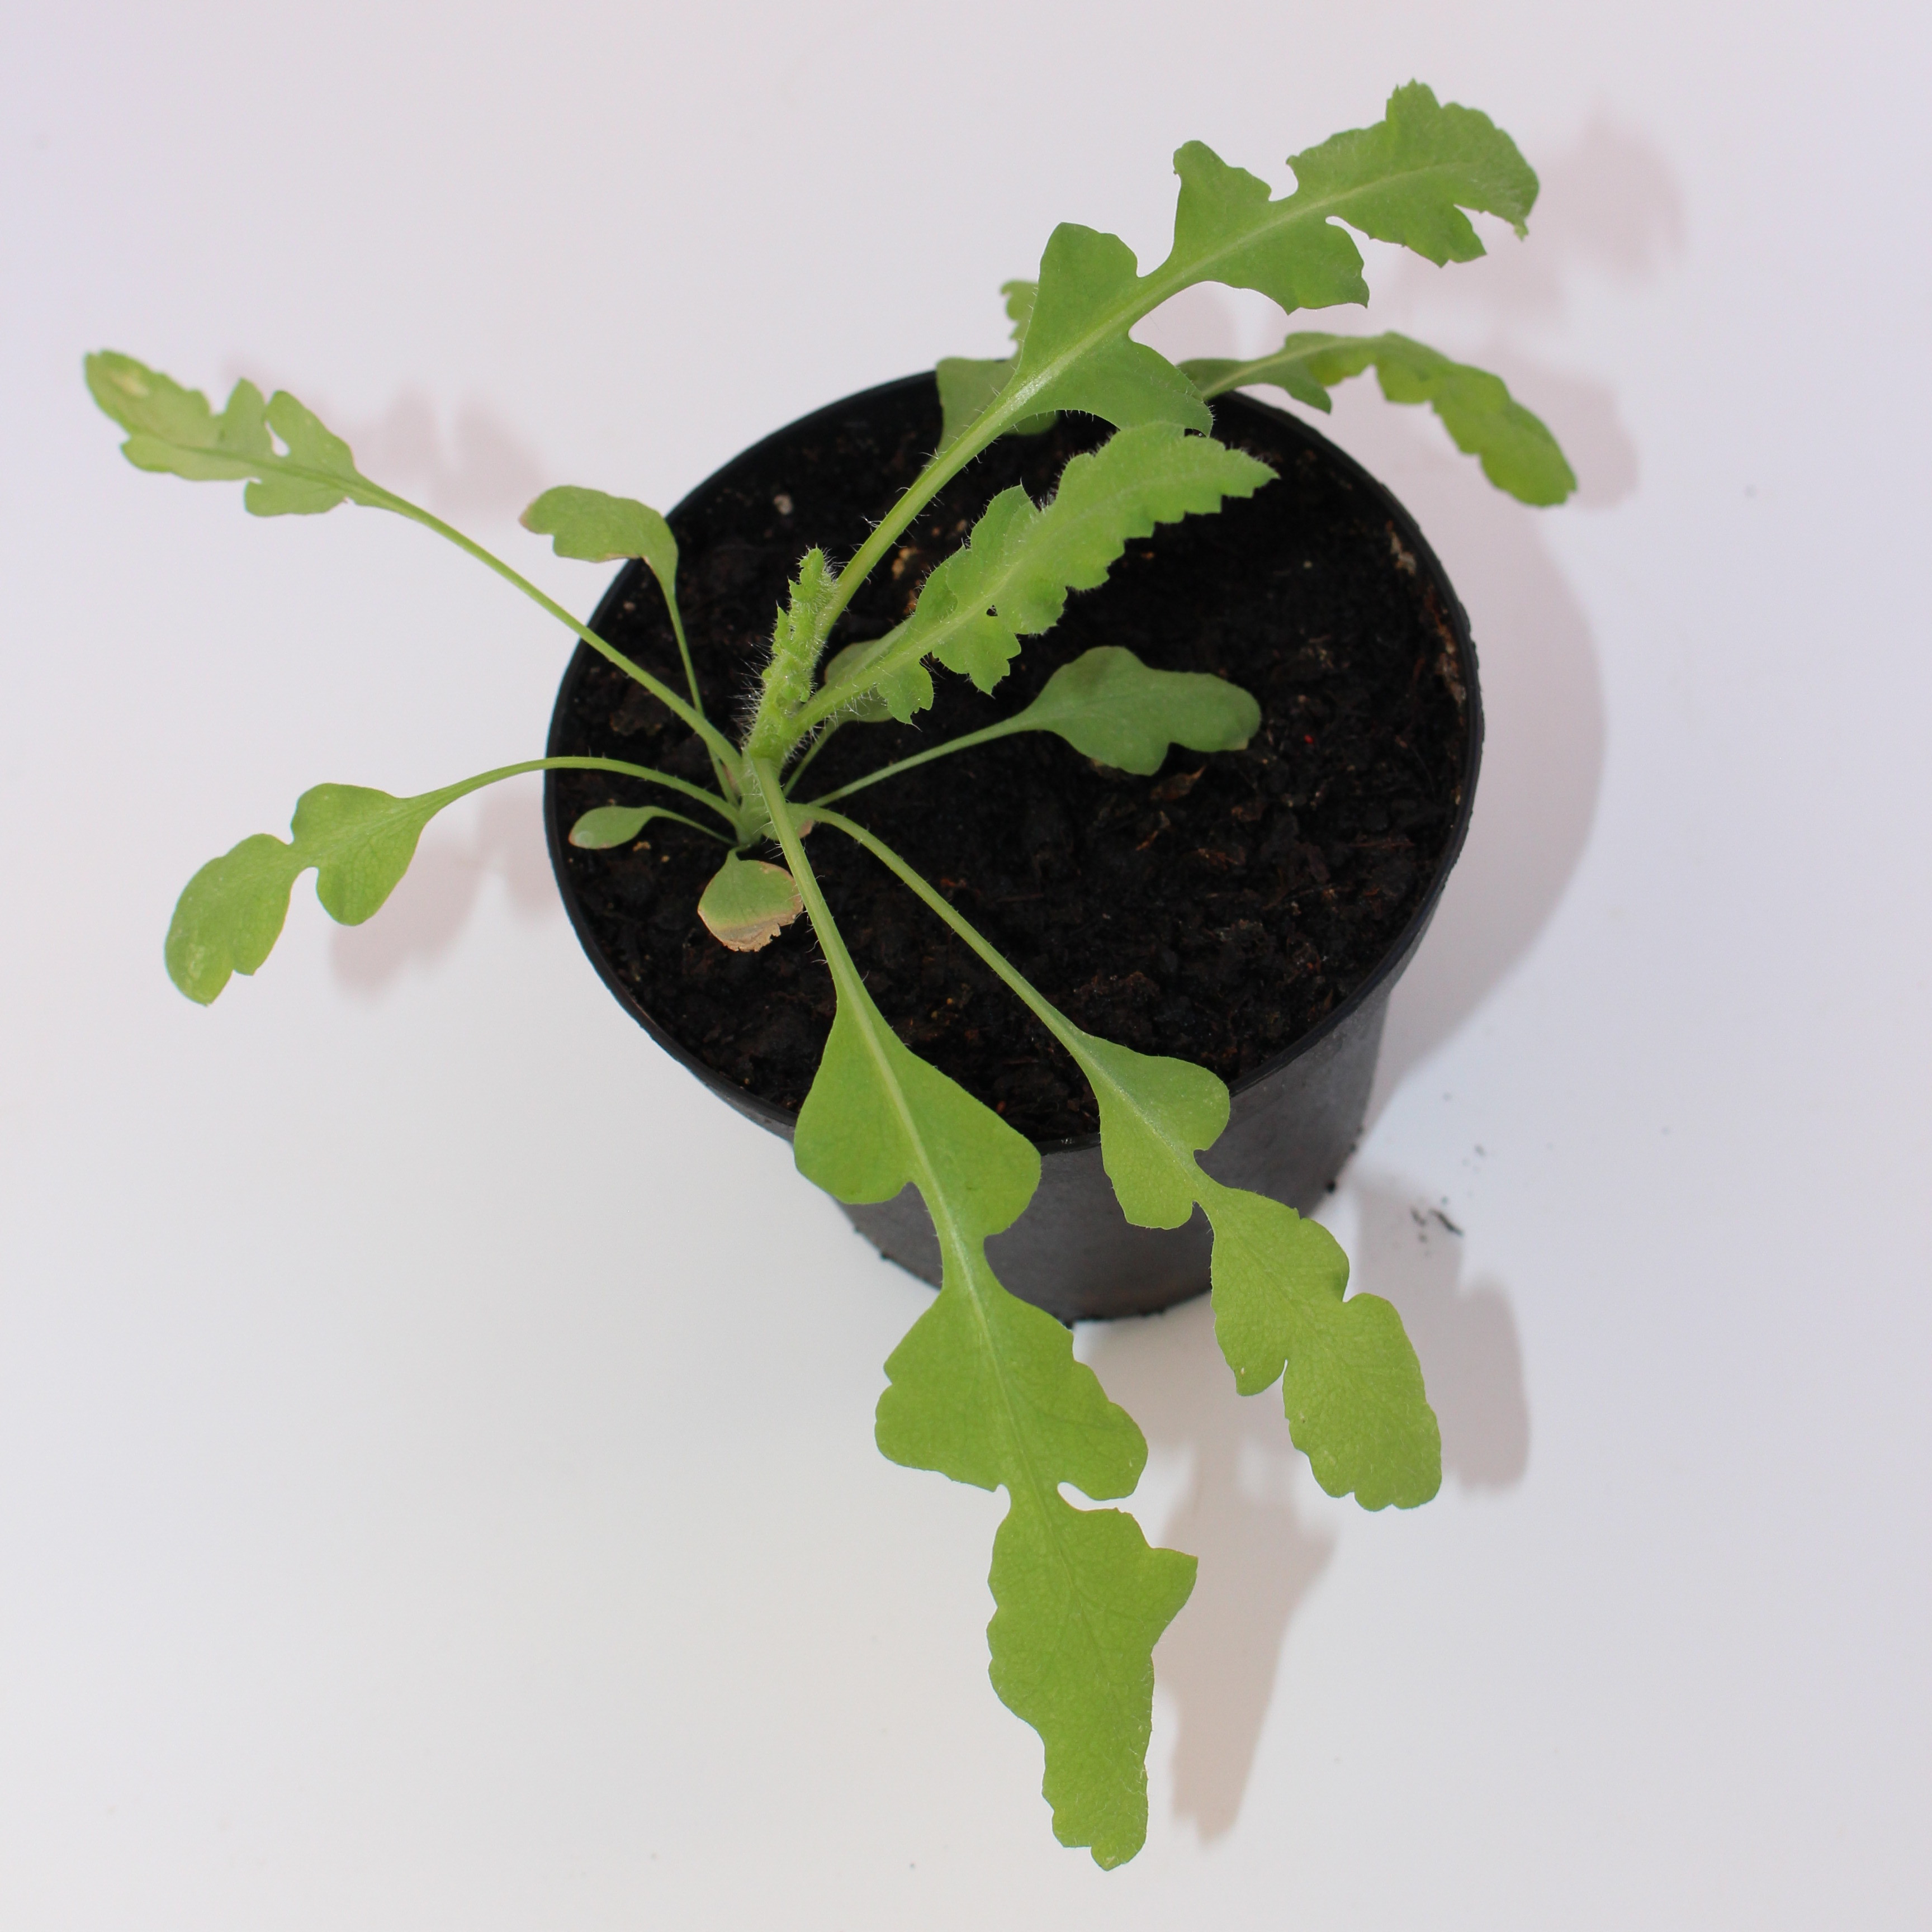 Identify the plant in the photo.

Papaver rhoeas
